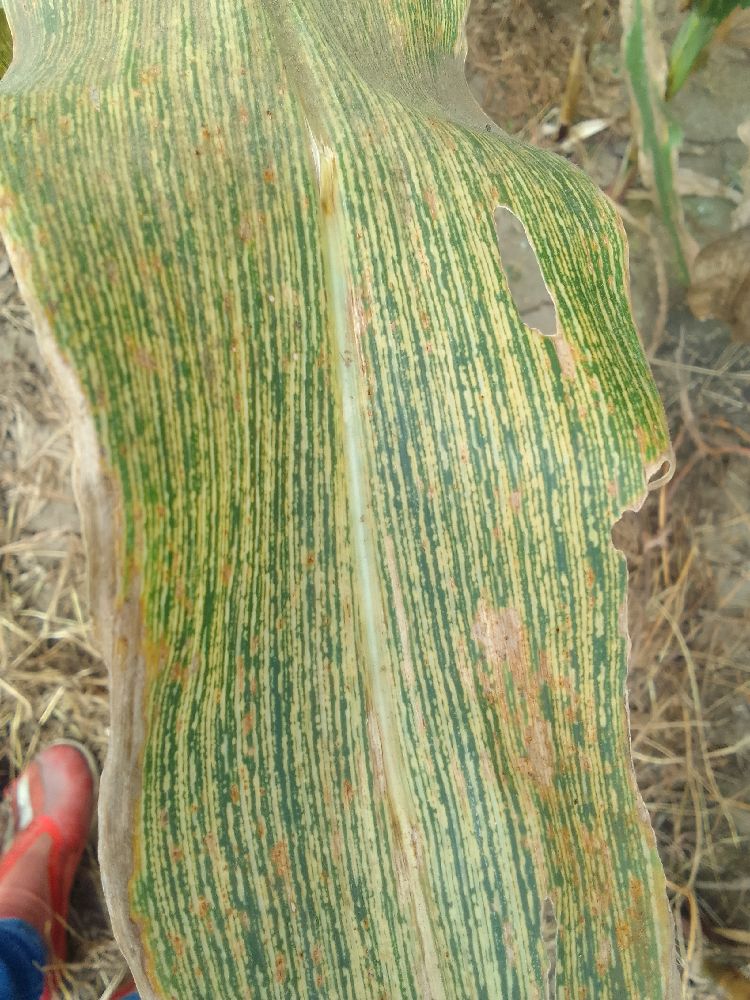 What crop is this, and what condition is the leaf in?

maize, maize streak virus
